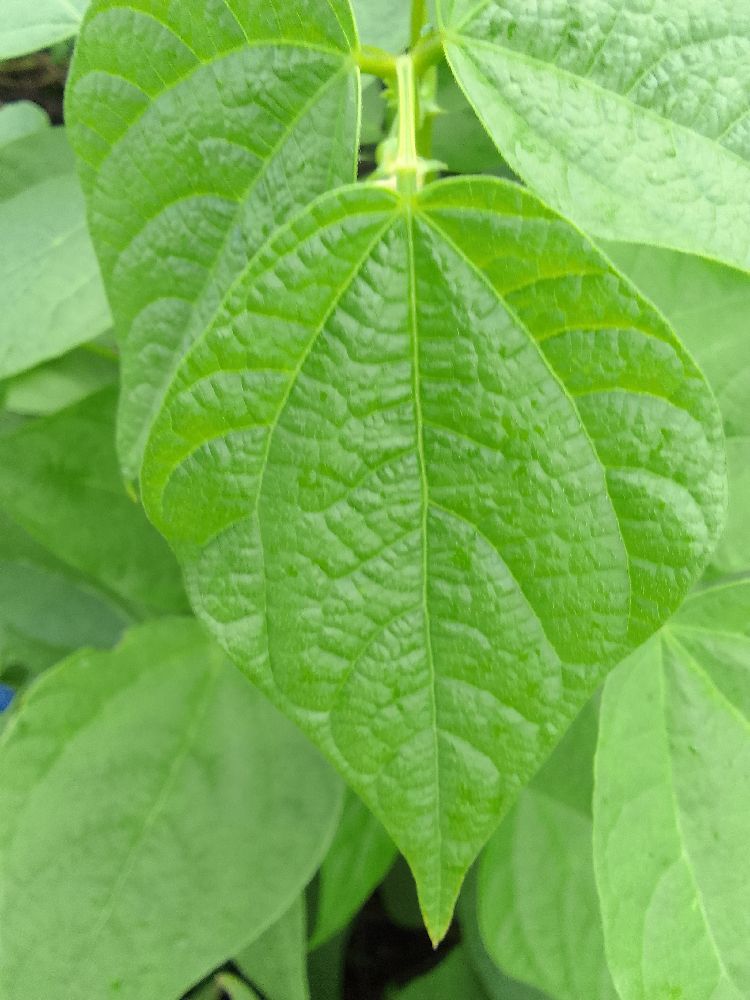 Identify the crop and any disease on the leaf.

common bean, healthy
